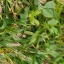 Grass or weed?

unstructured weed
